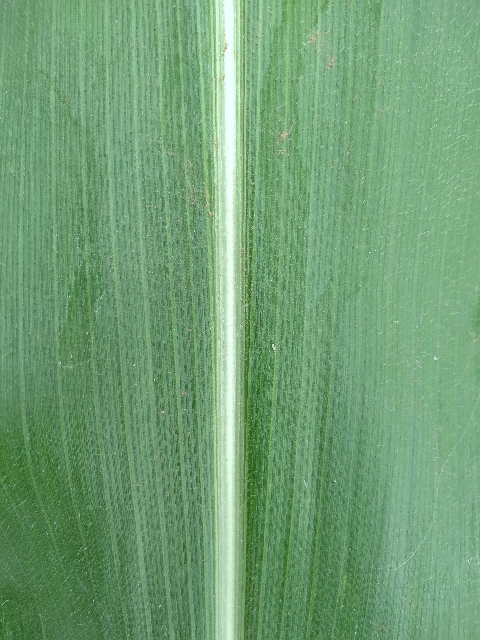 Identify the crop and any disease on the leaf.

maize, healthy
